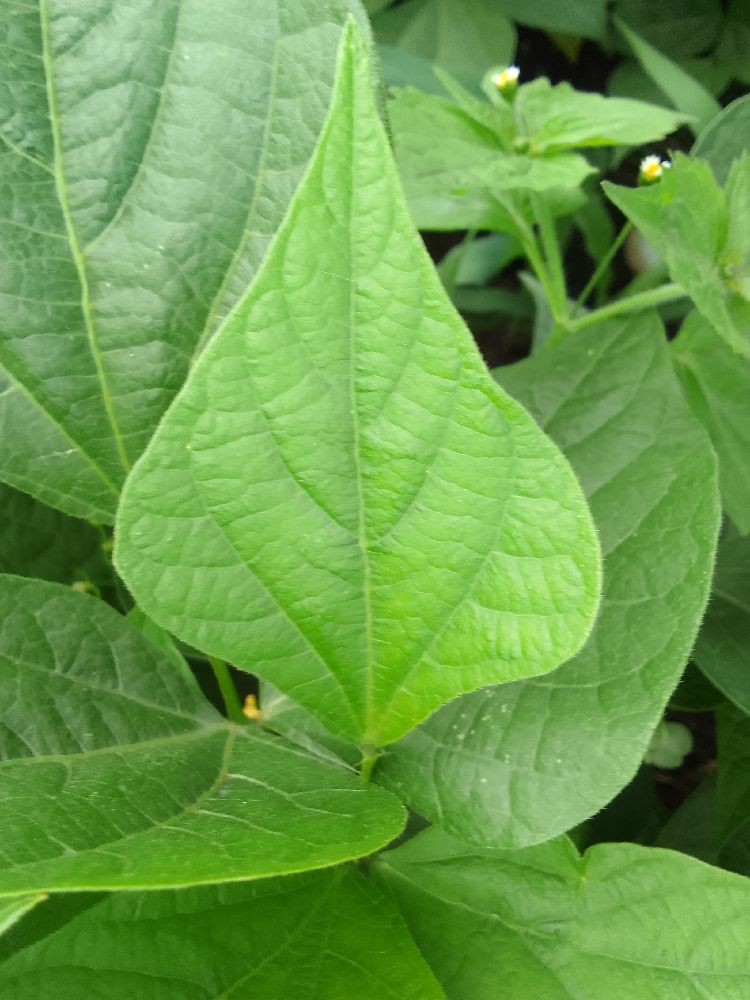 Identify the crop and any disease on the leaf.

common bean, healthy
